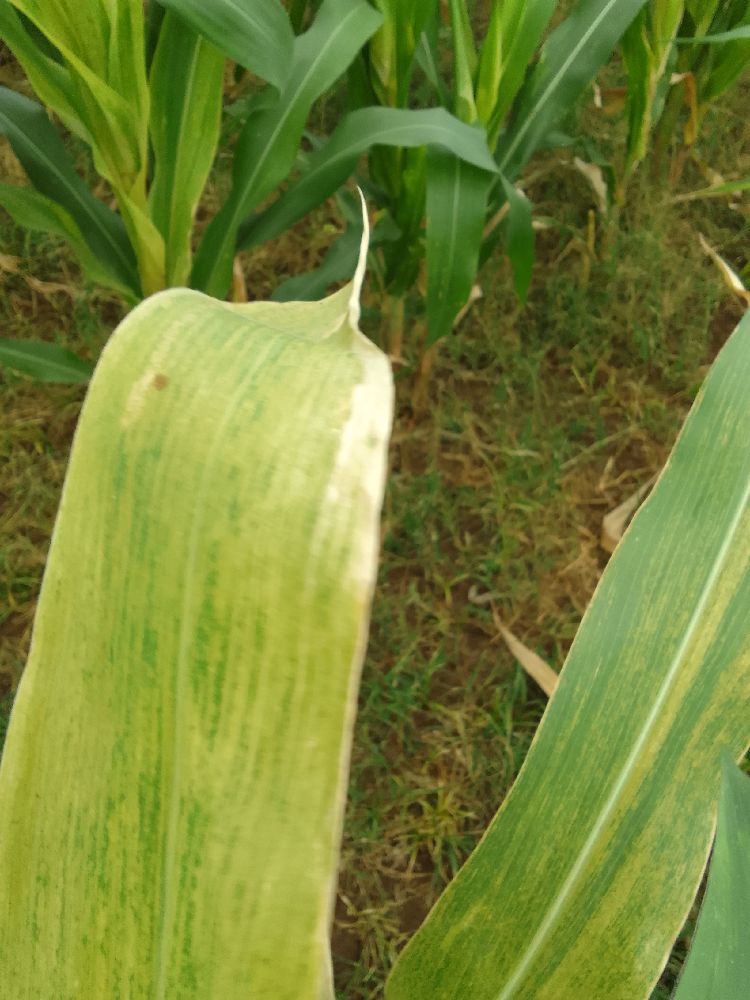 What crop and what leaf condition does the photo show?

maize, maize lethal necrosis
